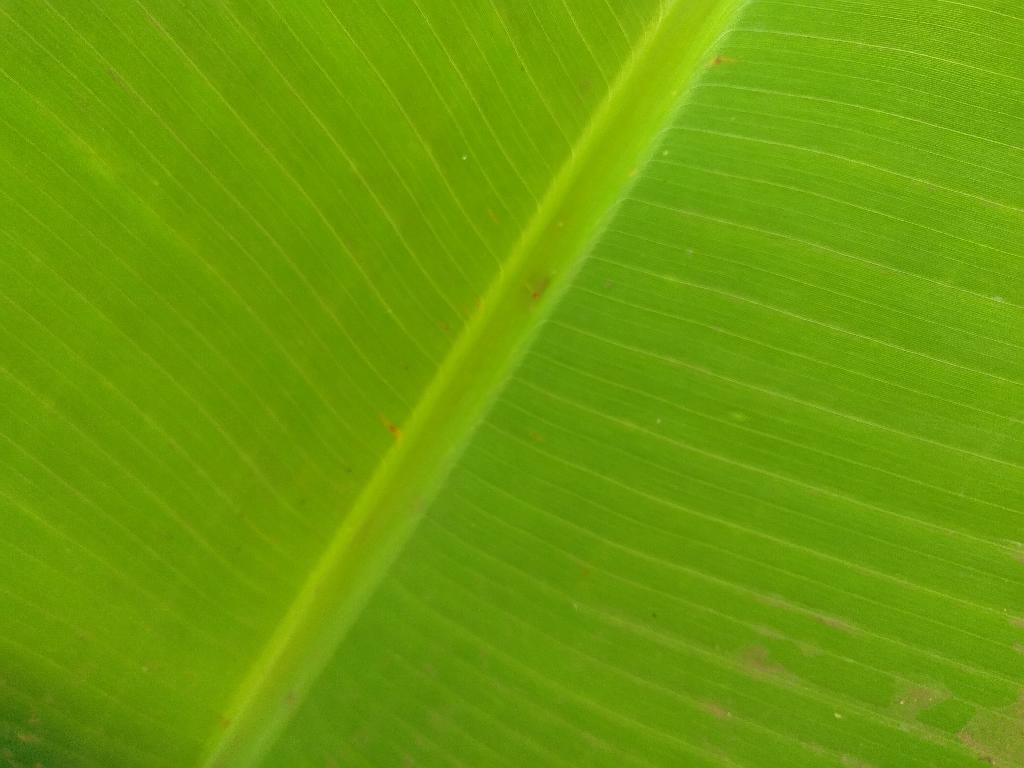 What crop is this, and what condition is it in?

banana, healthy
